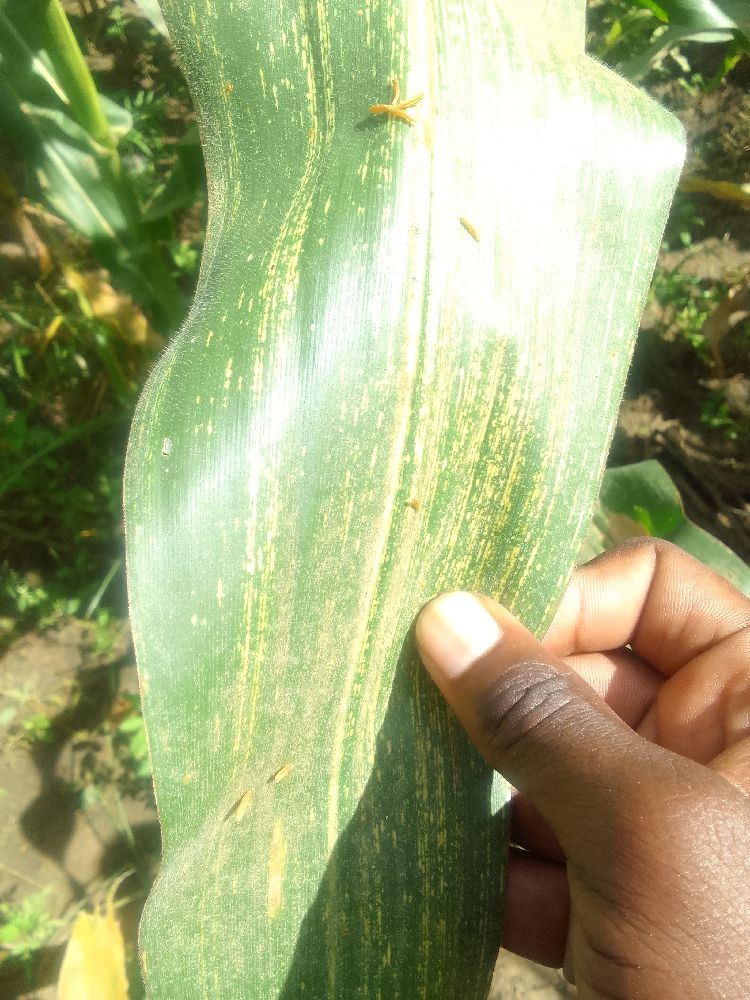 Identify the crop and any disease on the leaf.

maize, maize streak virus
